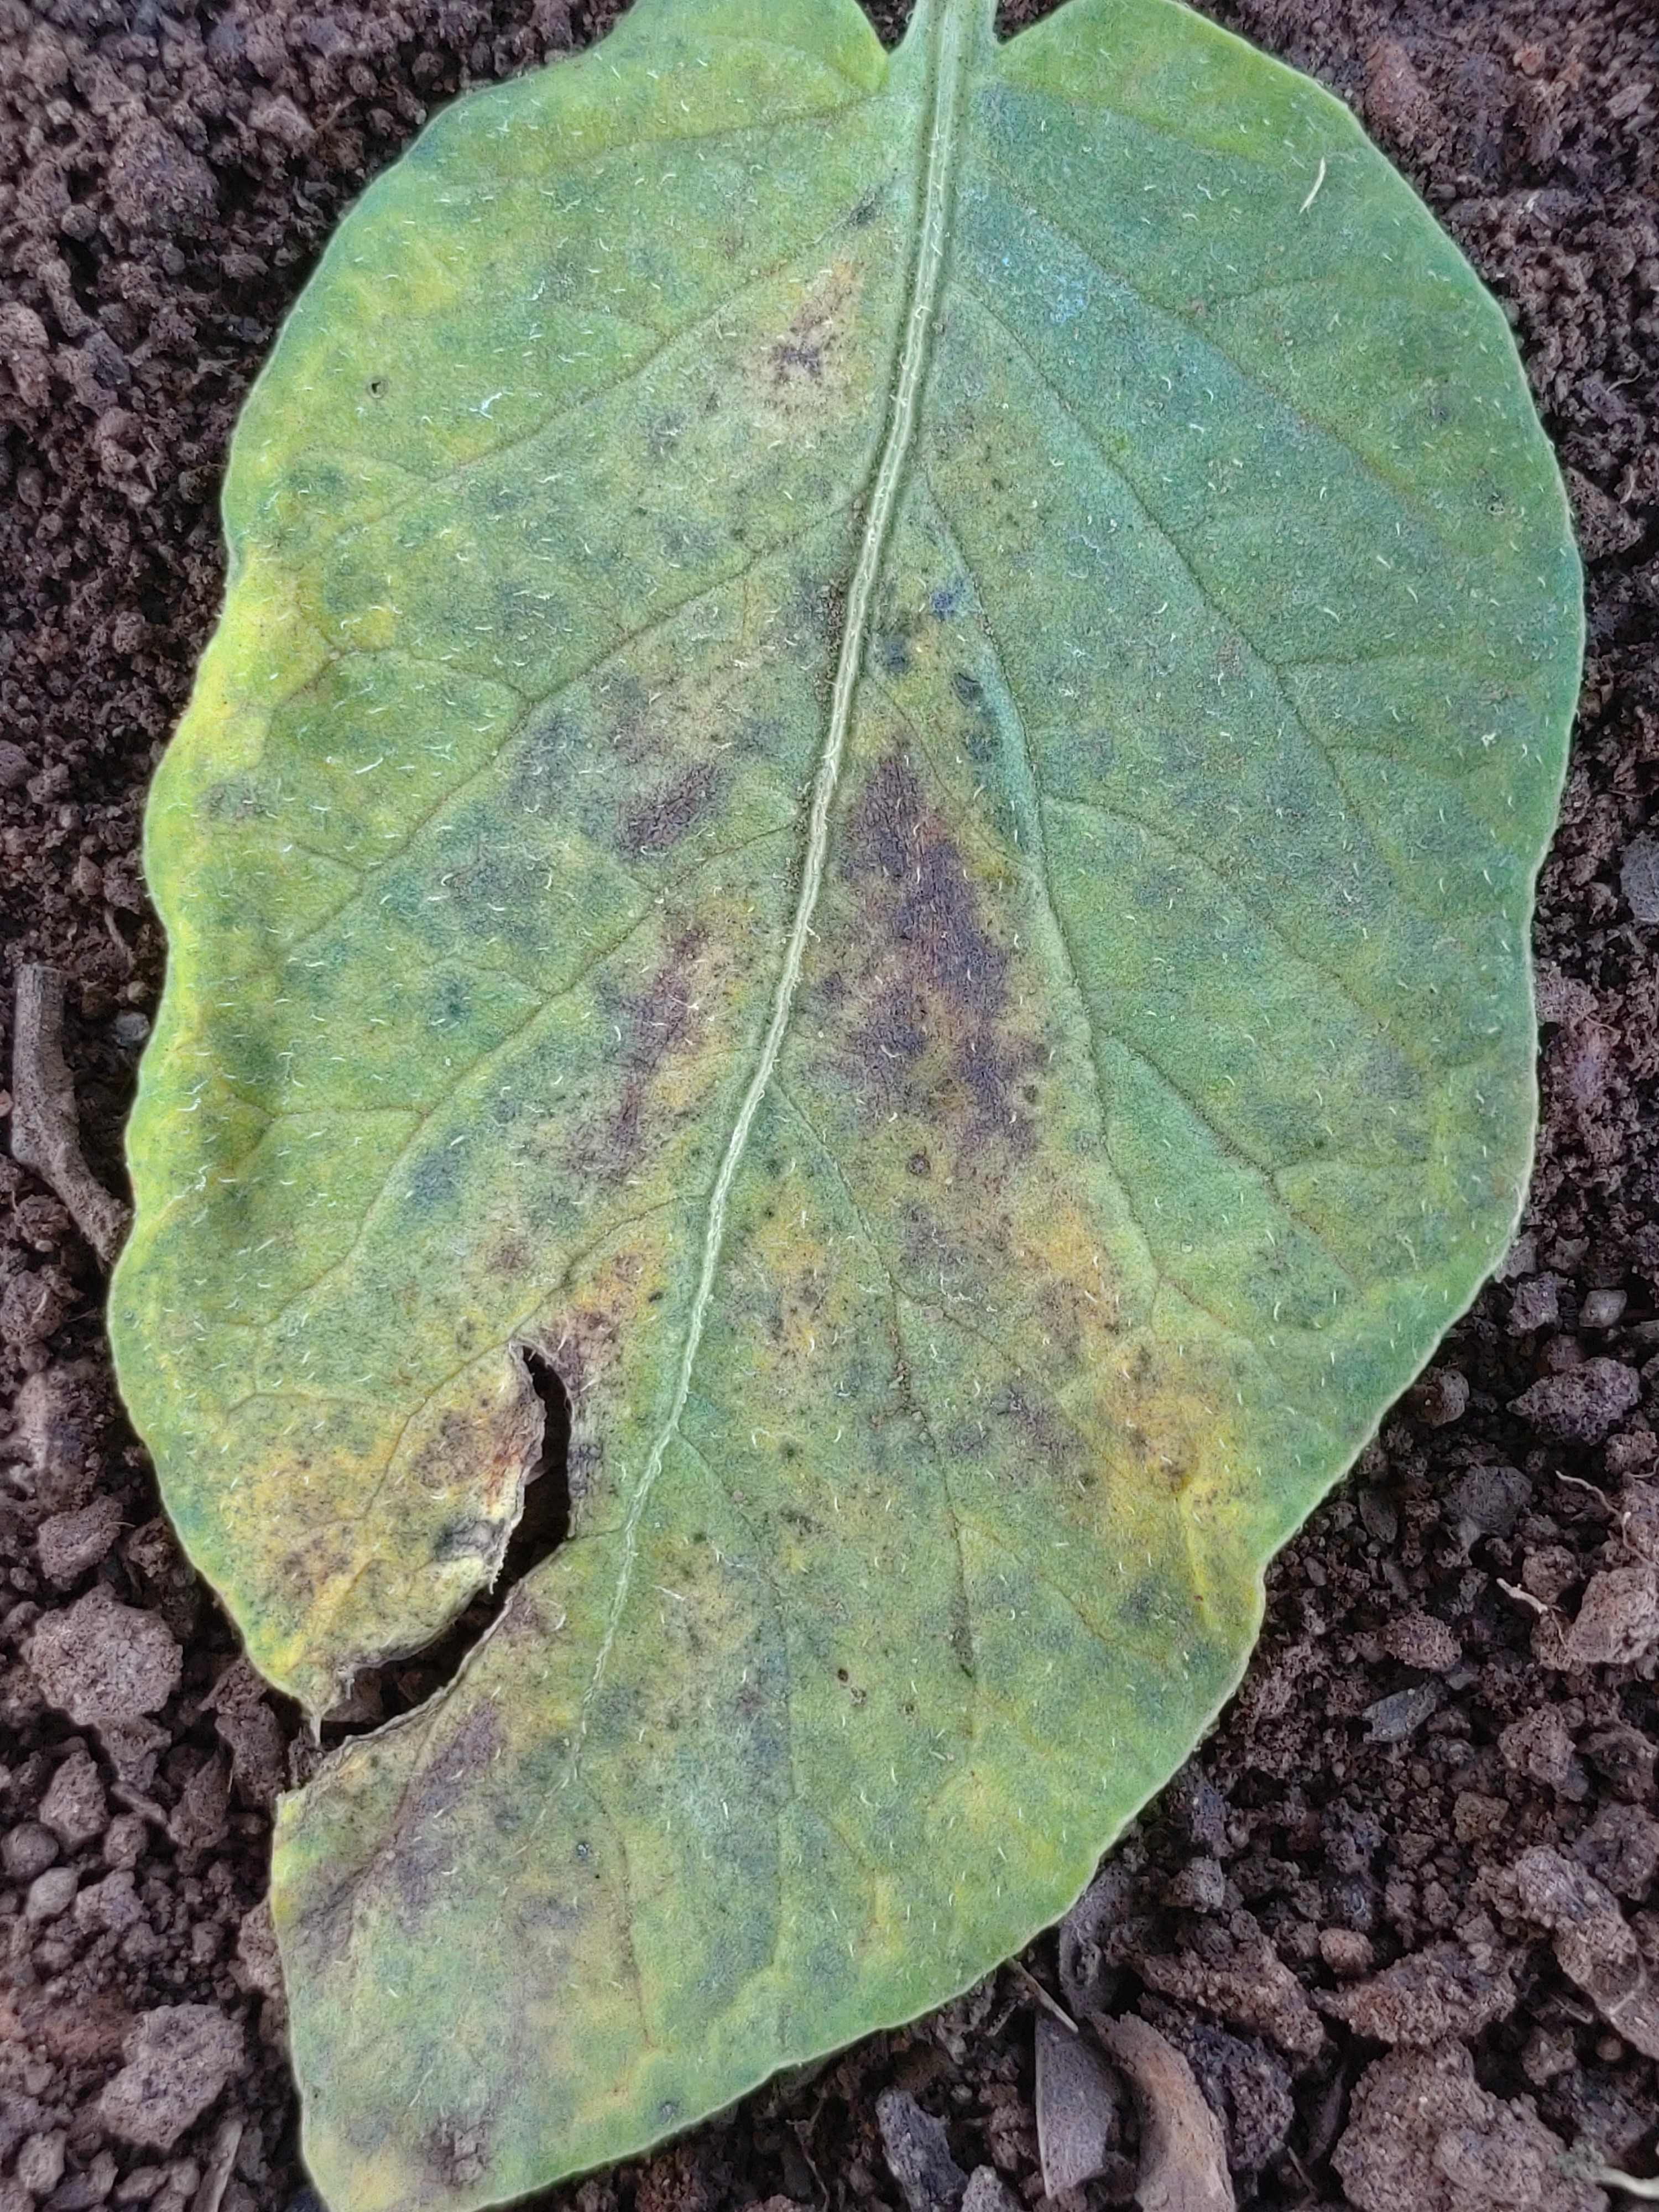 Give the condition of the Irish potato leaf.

late blight
